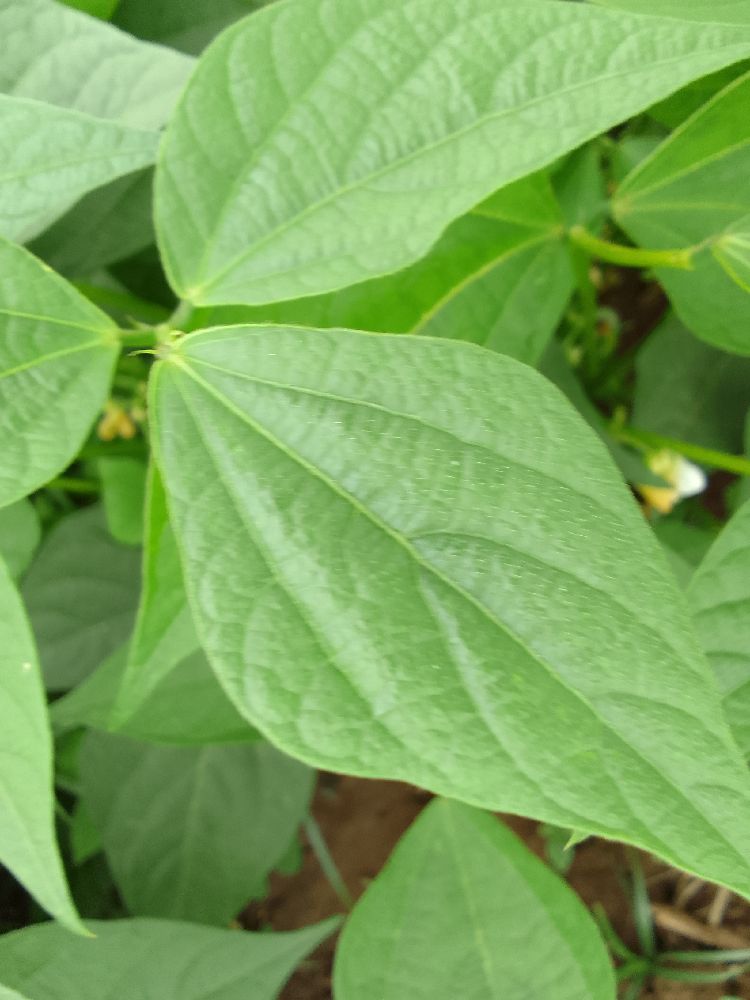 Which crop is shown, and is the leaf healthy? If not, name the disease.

common bean, healthy
